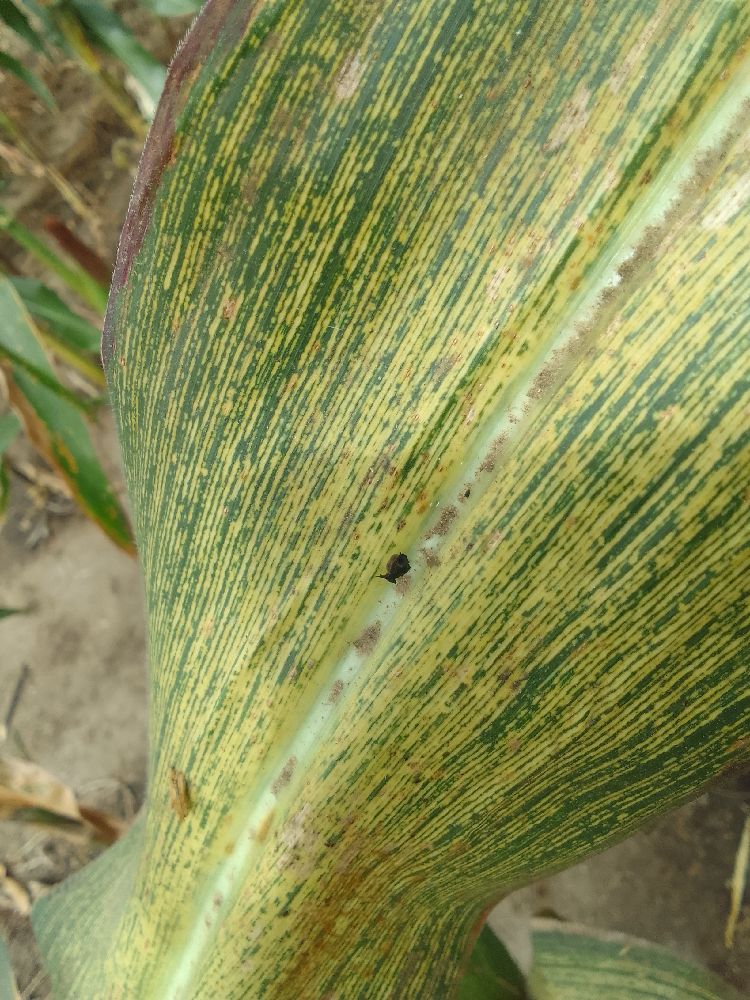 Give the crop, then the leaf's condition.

maize, maize streak virus
